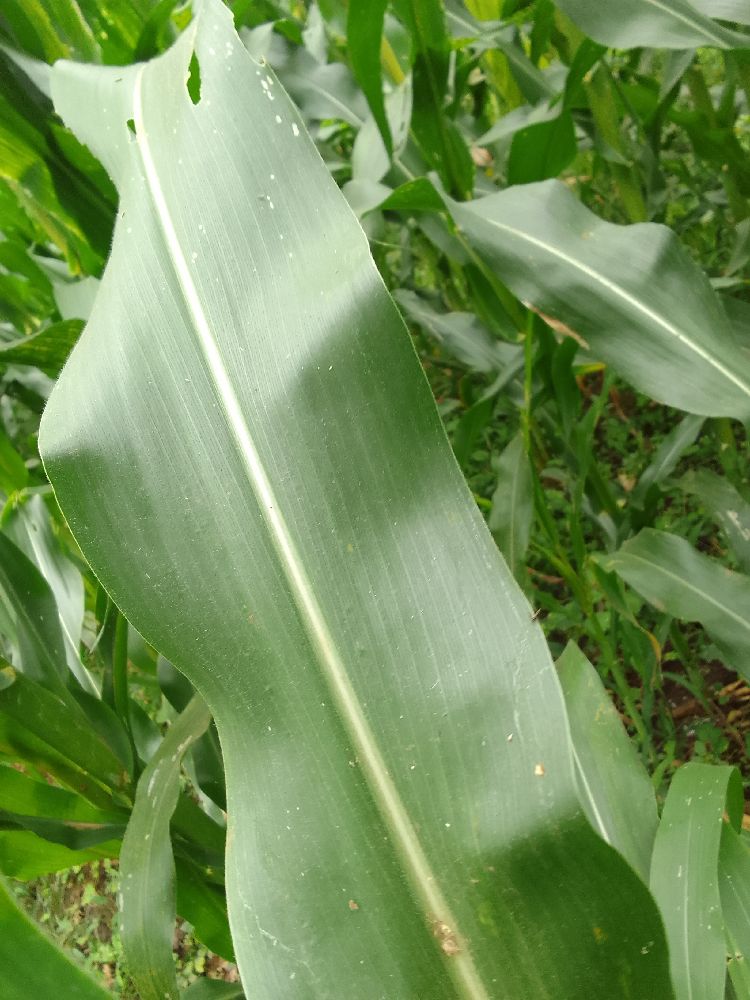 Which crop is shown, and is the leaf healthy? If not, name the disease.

maize, healthy
